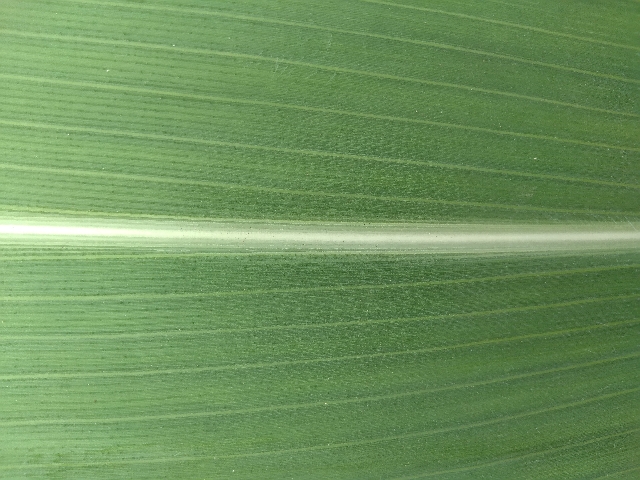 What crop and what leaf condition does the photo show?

maize, healthy
